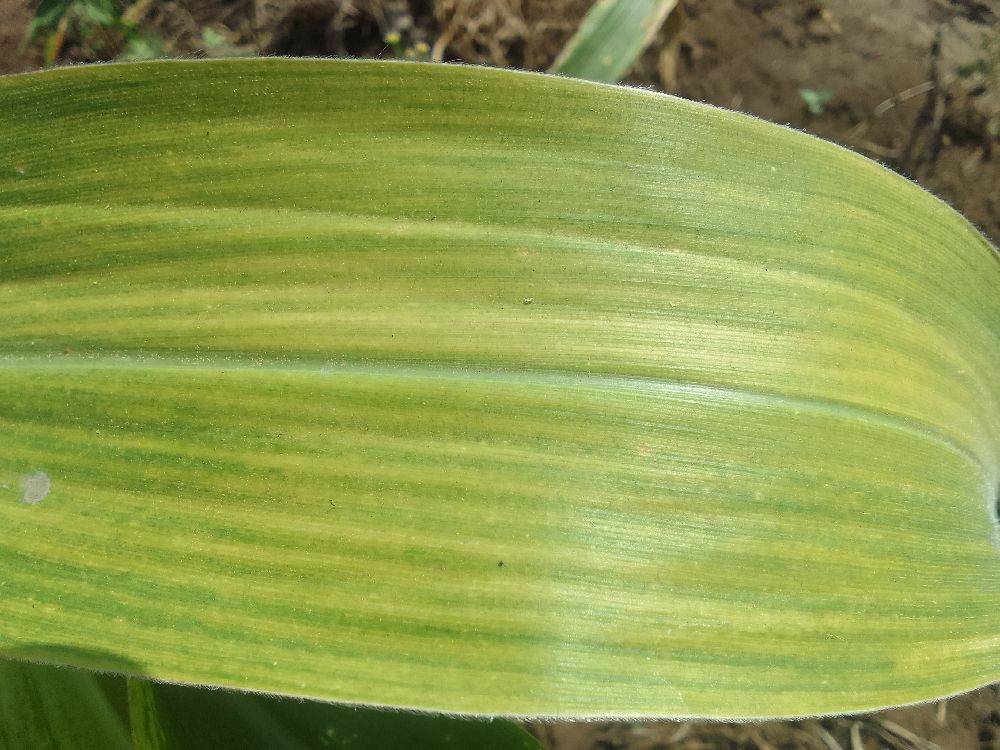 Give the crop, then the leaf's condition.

maize, maize lethal necrosis
